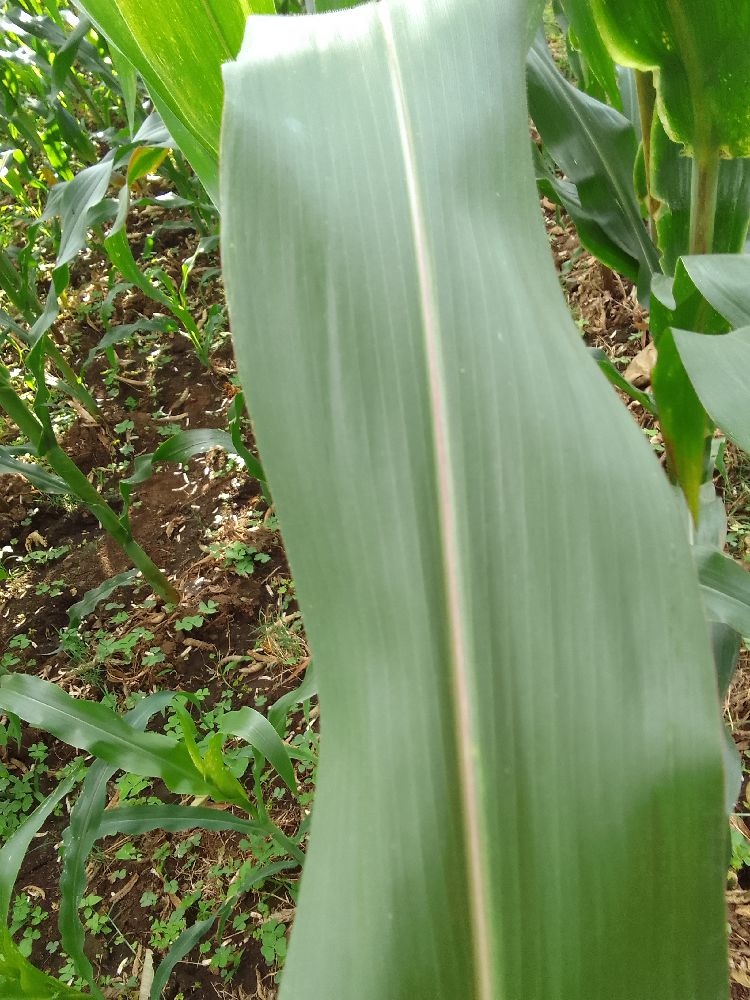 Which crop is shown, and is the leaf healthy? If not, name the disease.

maize, healthy
